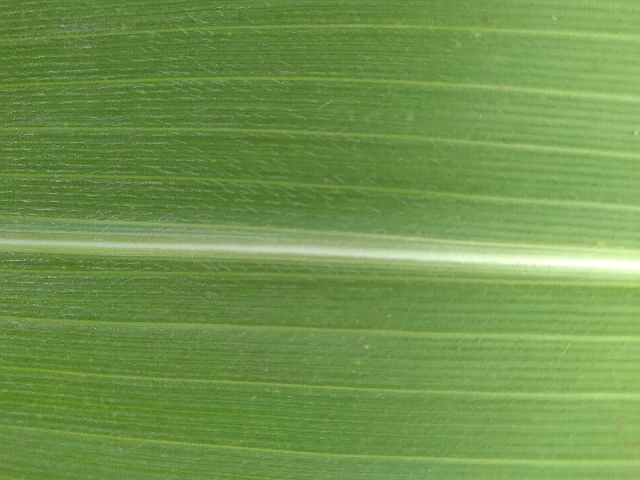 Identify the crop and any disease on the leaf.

maize, healthy
